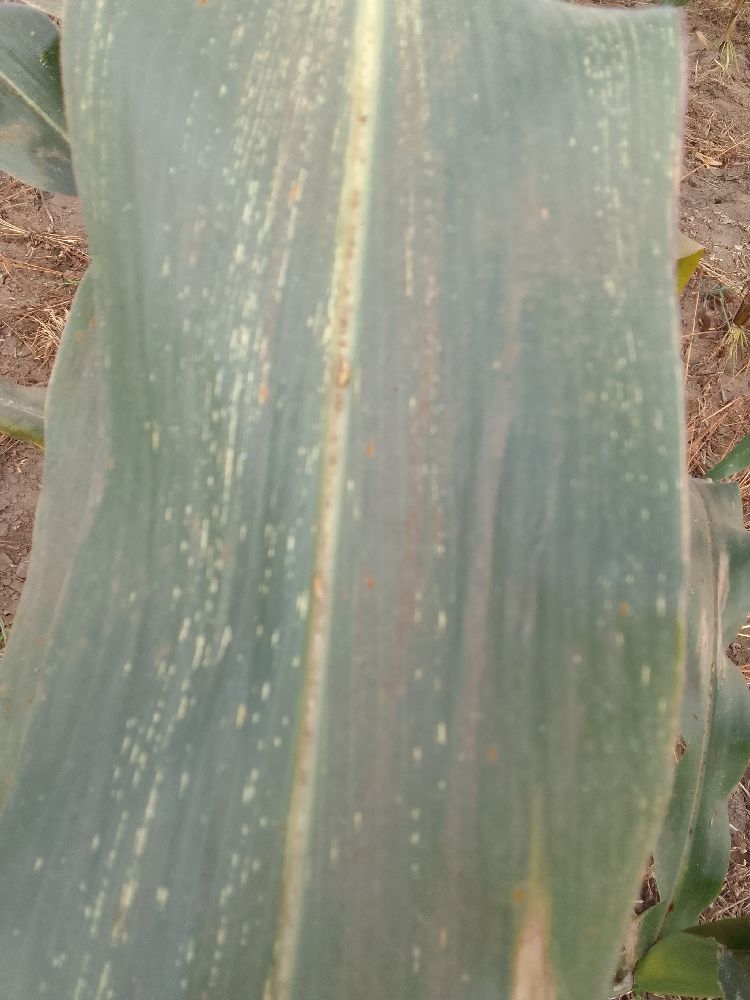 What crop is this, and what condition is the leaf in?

maize, maize streak virus
